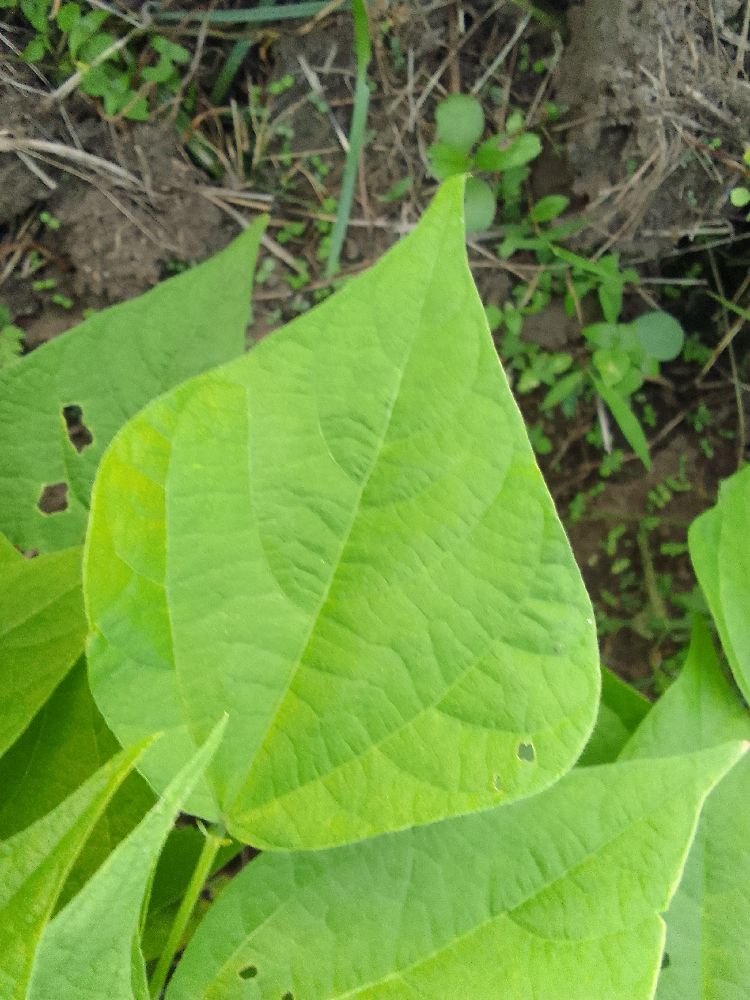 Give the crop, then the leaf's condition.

common bean, healthy
